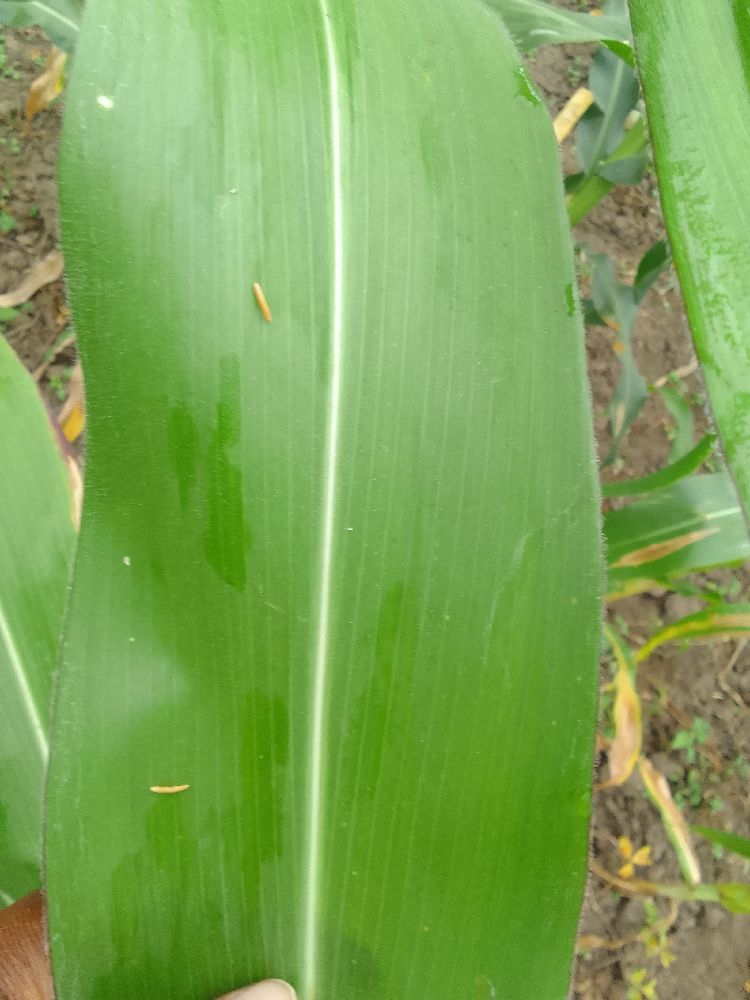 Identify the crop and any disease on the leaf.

maize, healthy
